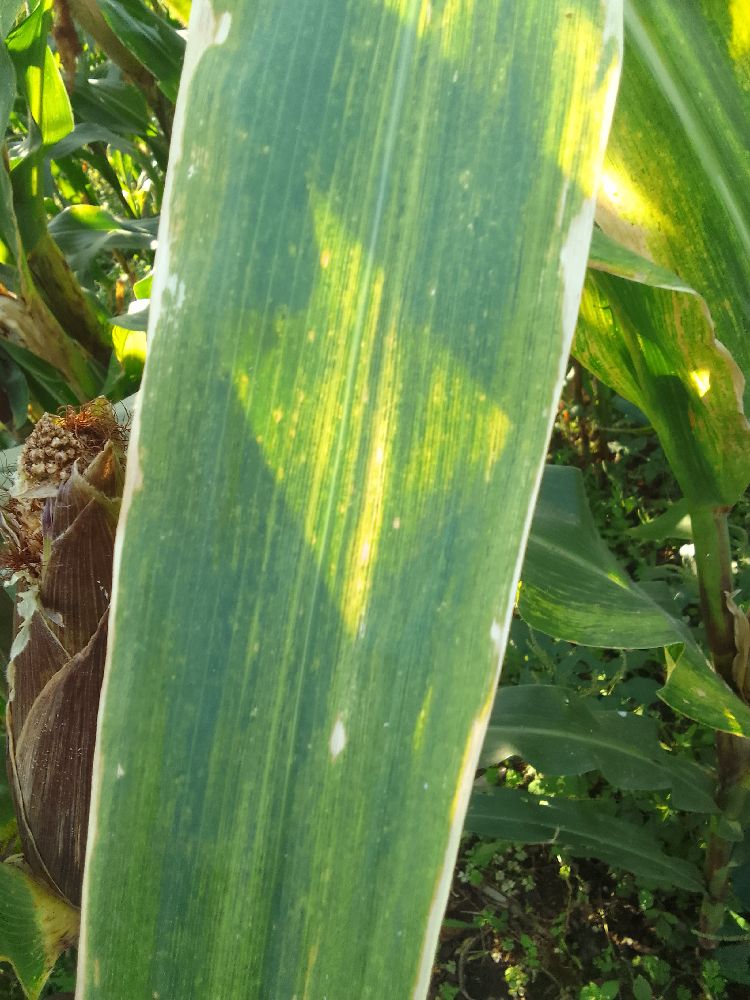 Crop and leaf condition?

maize, maize lethal necrosis
